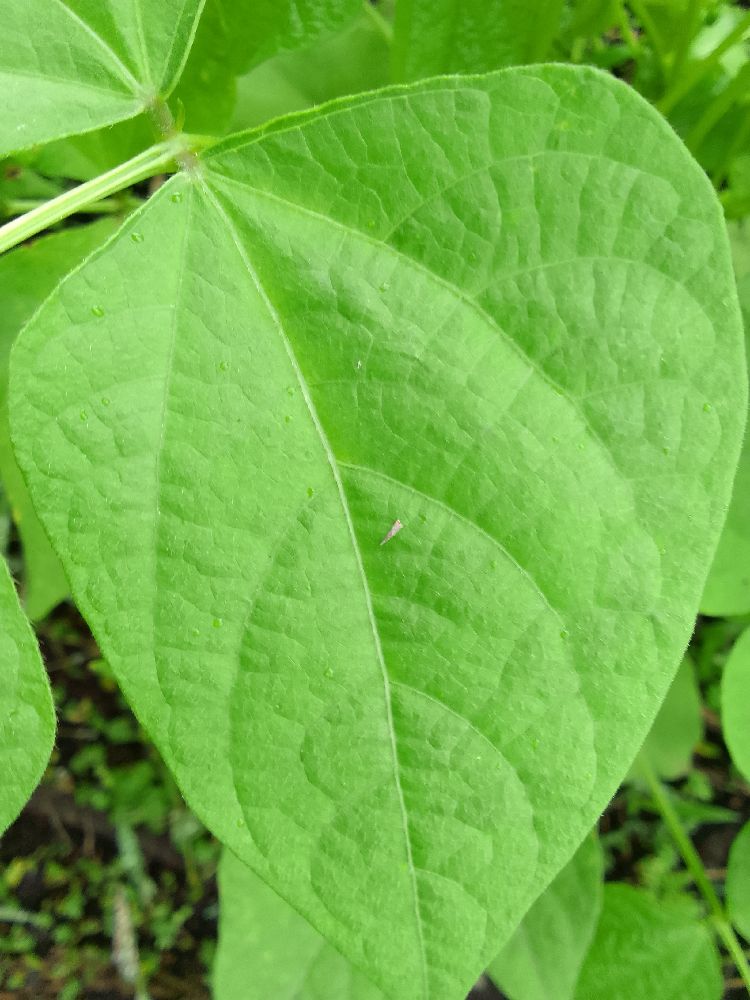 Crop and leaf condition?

common bean, healthy
